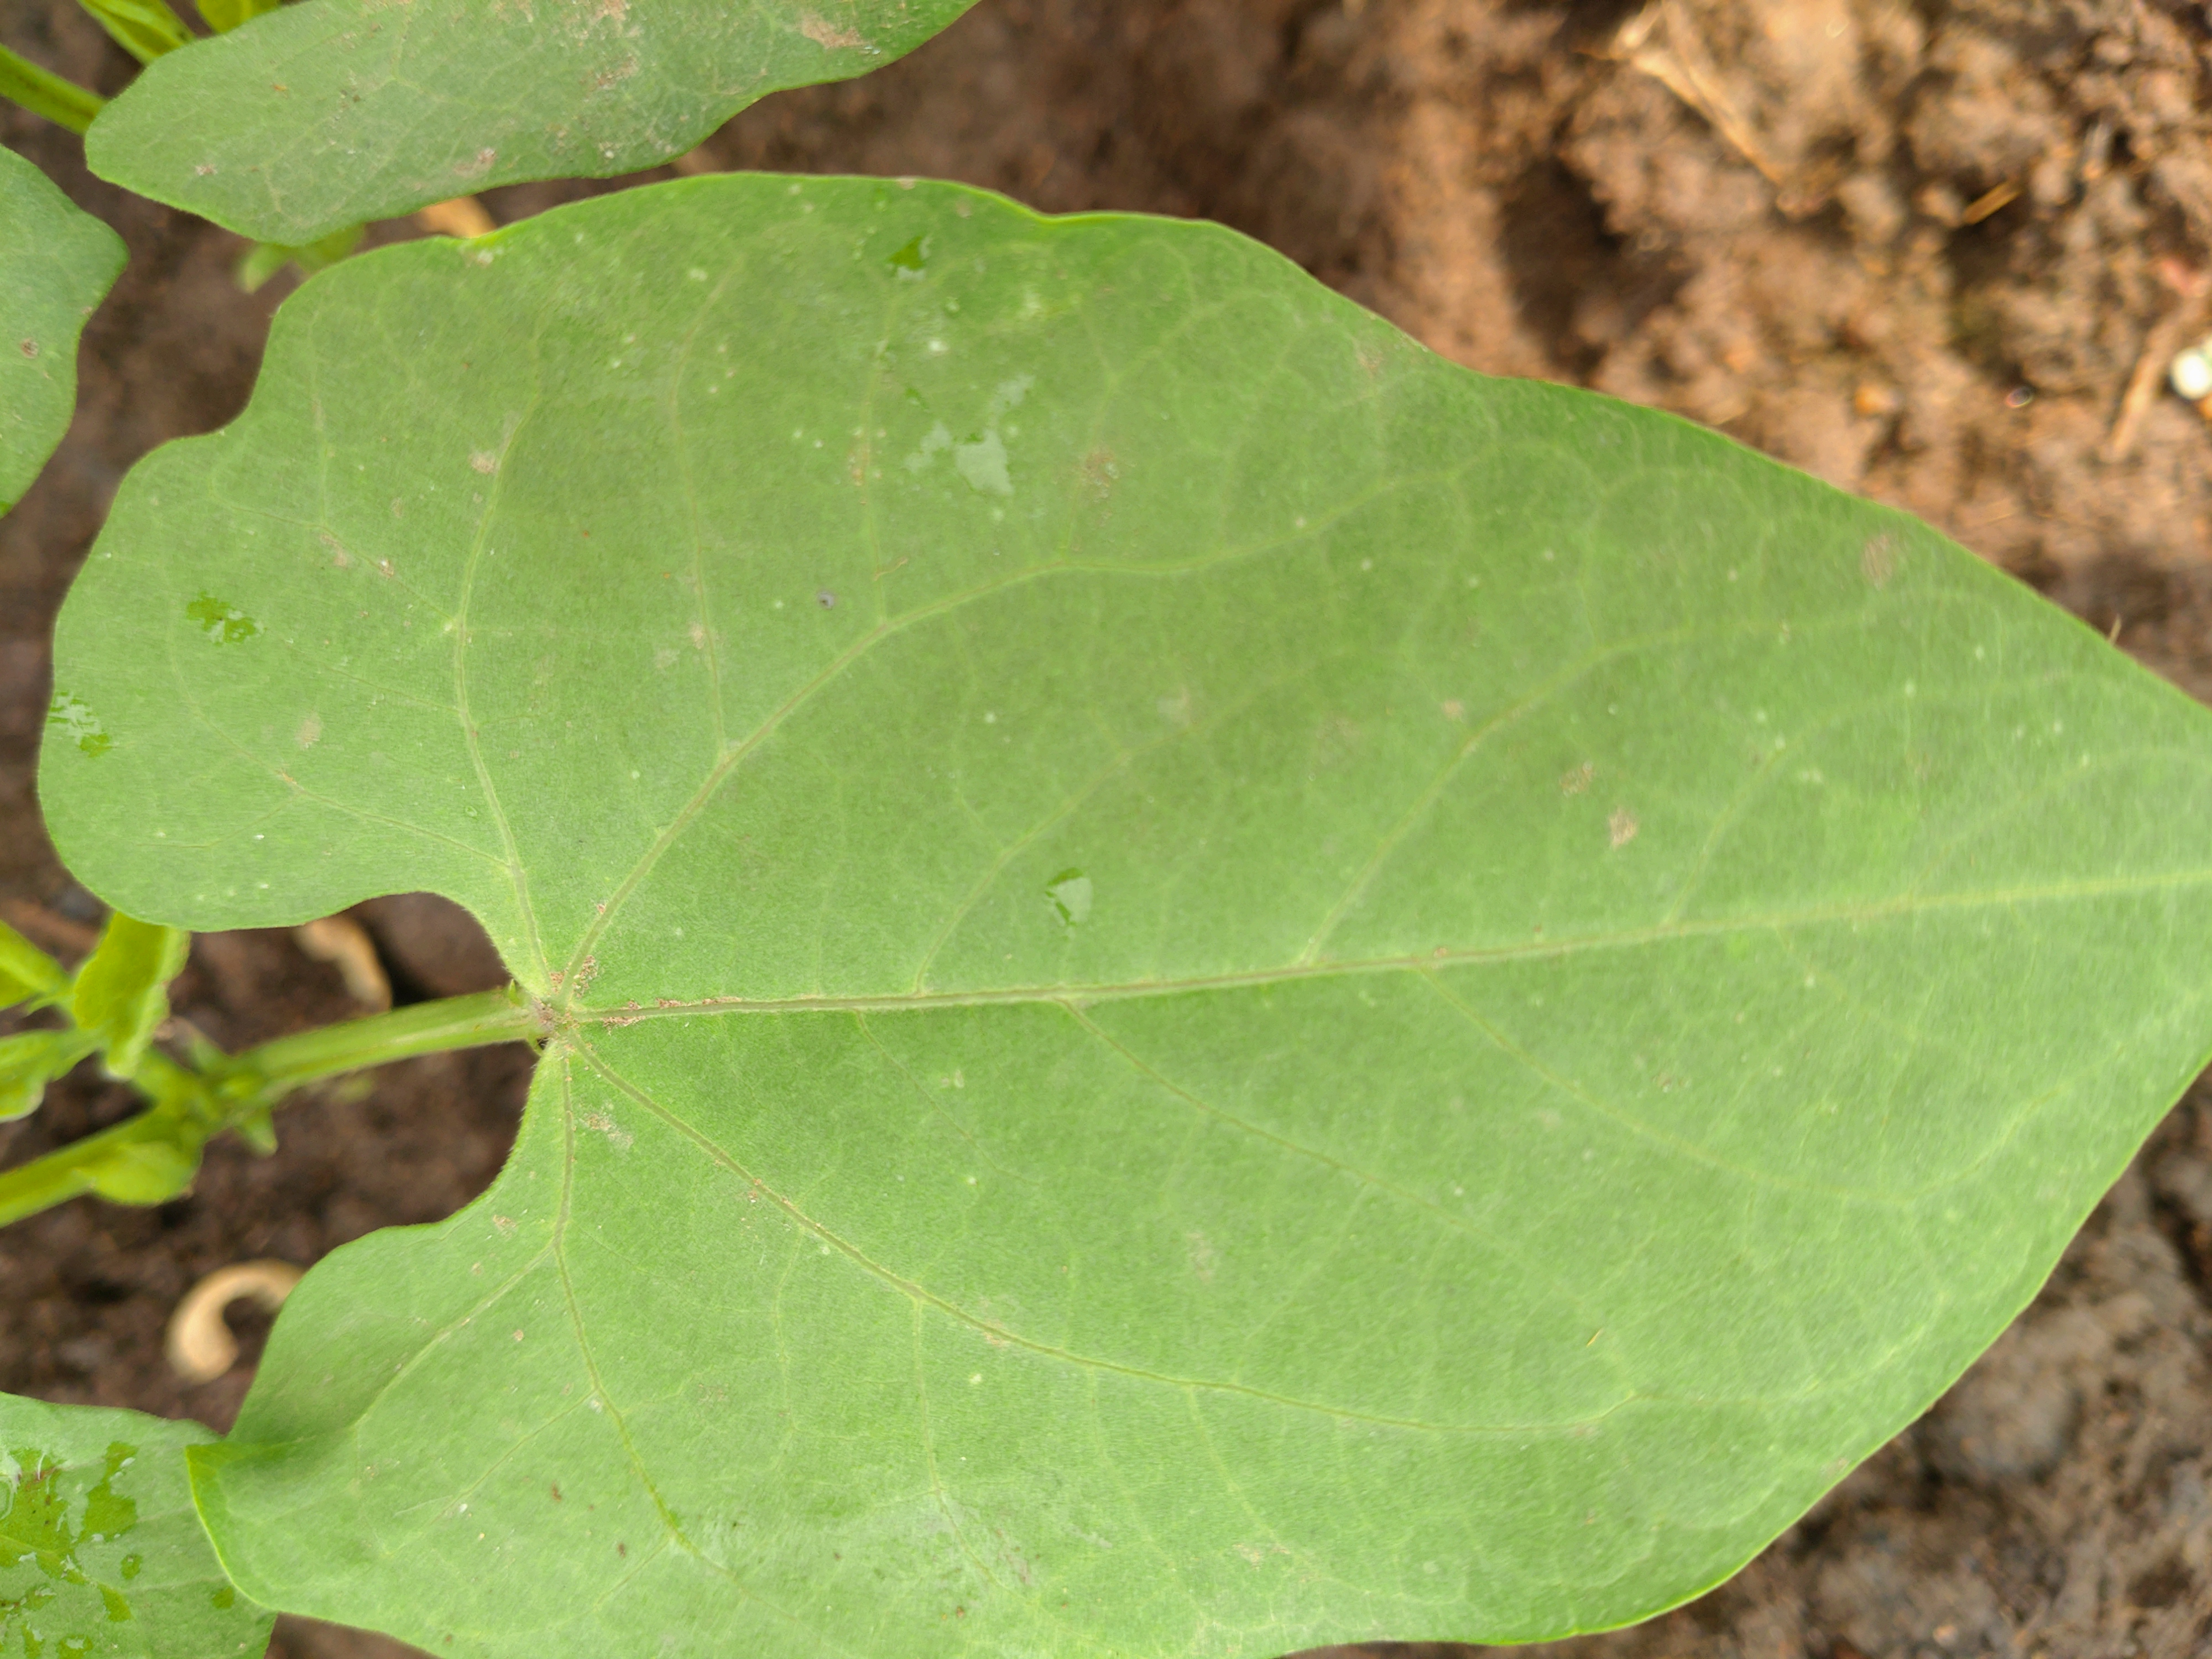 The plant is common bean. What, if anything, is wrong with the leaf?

healthy
